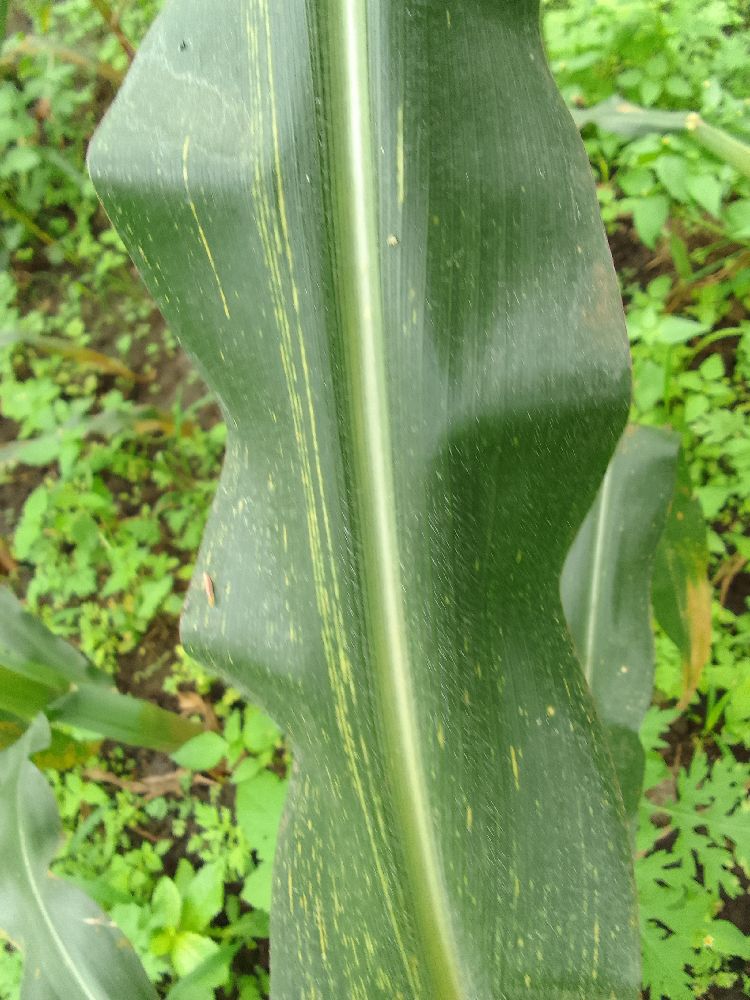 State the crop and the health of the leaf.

maize, maize streak virus
